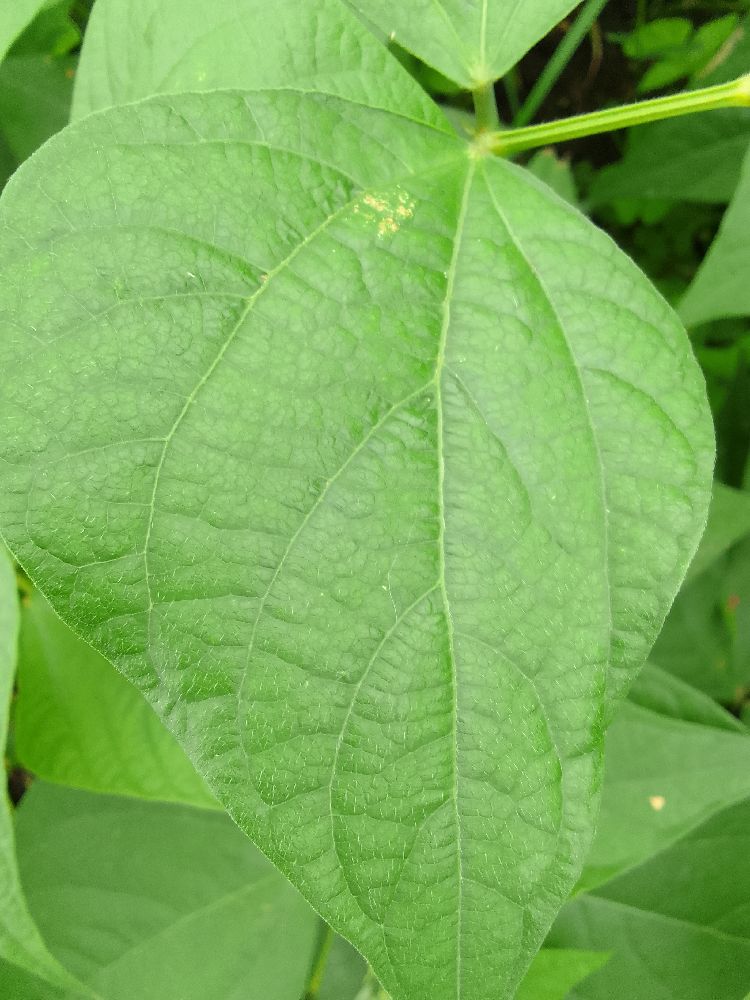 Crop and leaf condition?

common bean, healthy
